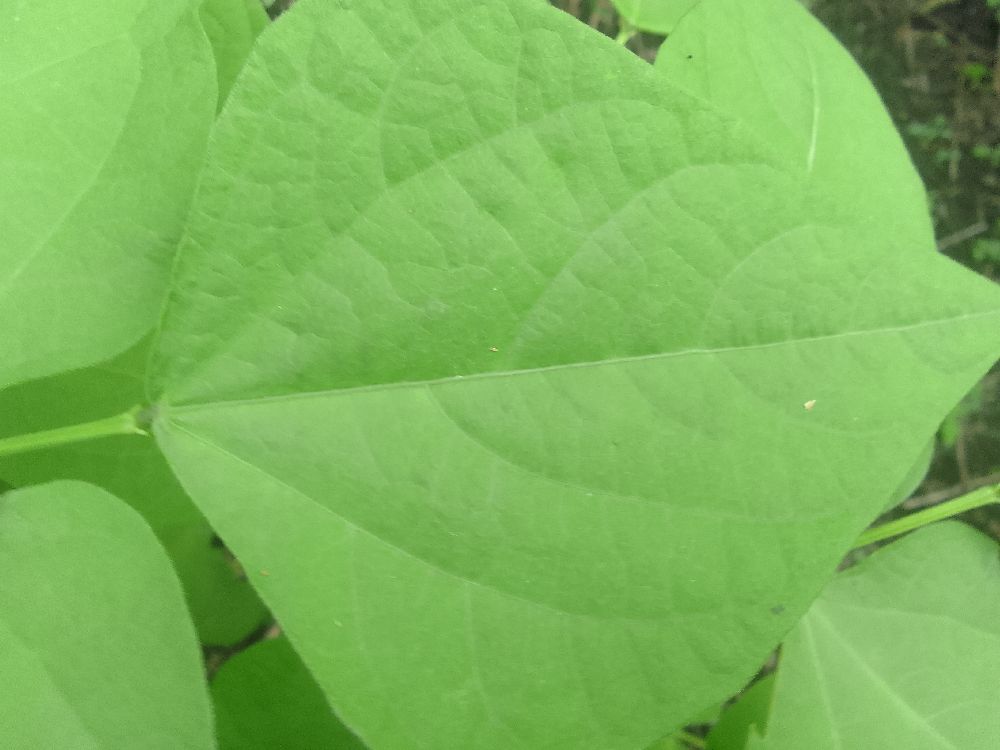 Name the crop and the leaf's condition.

common bean, healthy
